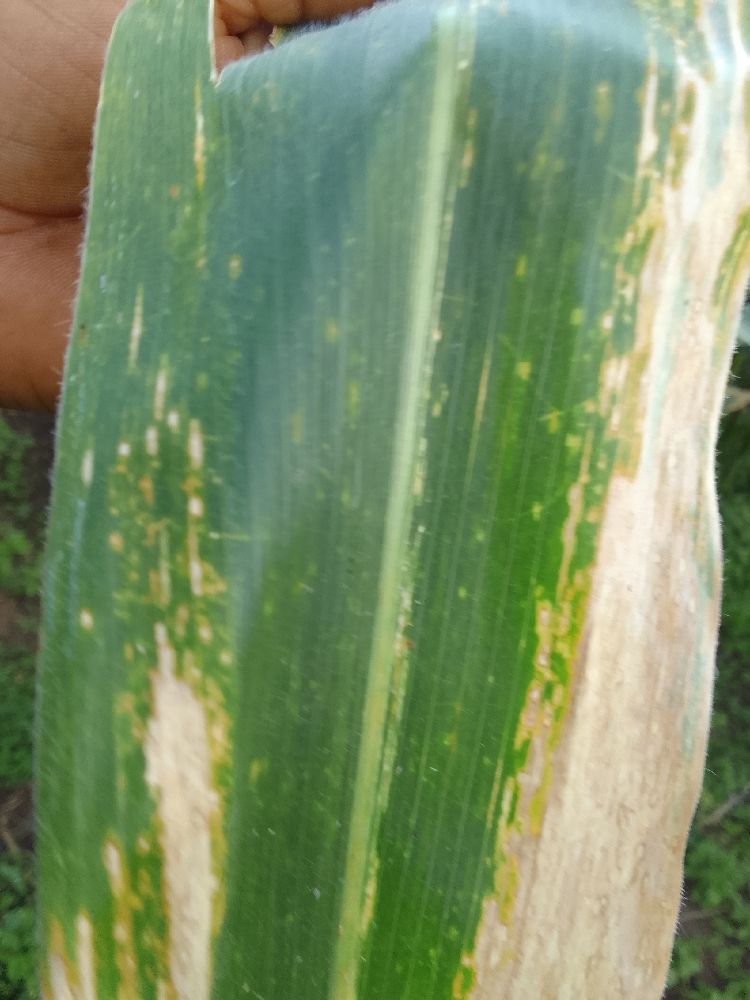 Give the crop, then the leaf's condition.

maize, maize lethal necrosis
